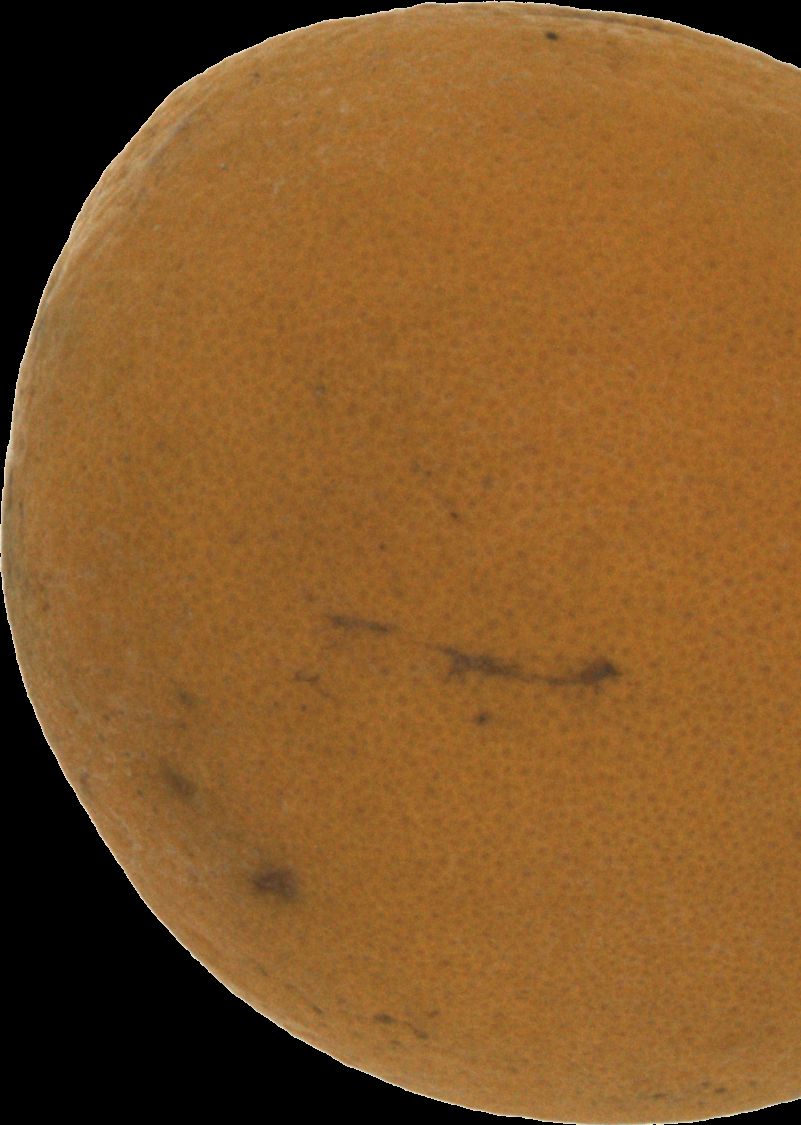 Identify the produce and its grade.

orange, bad
